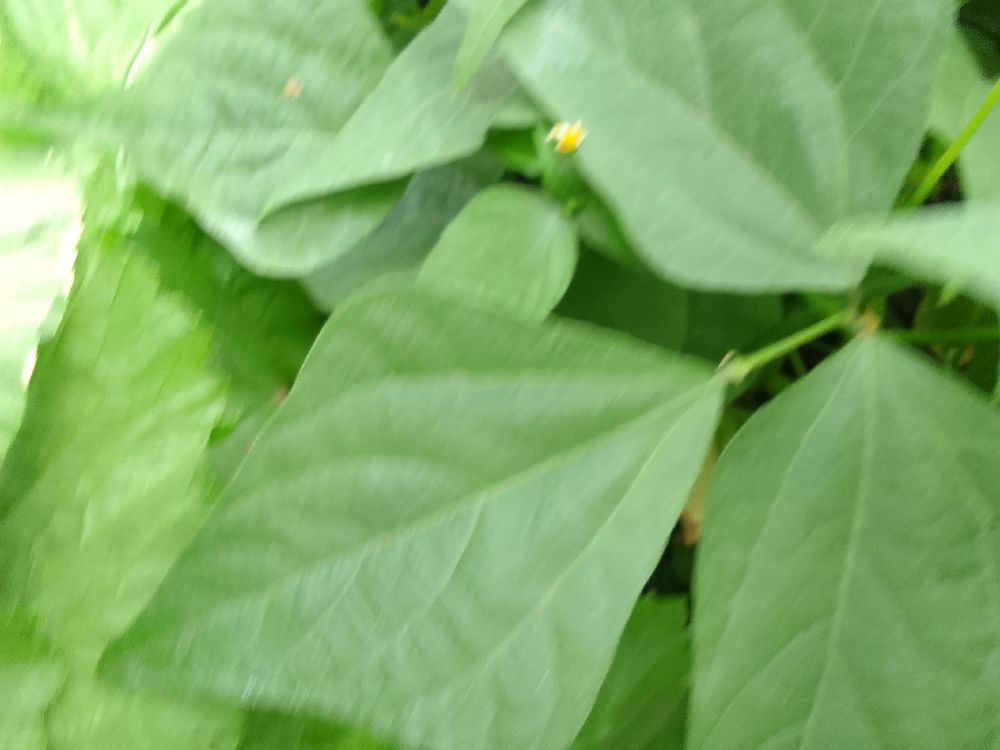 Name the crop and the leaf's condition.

common bean, healthy
